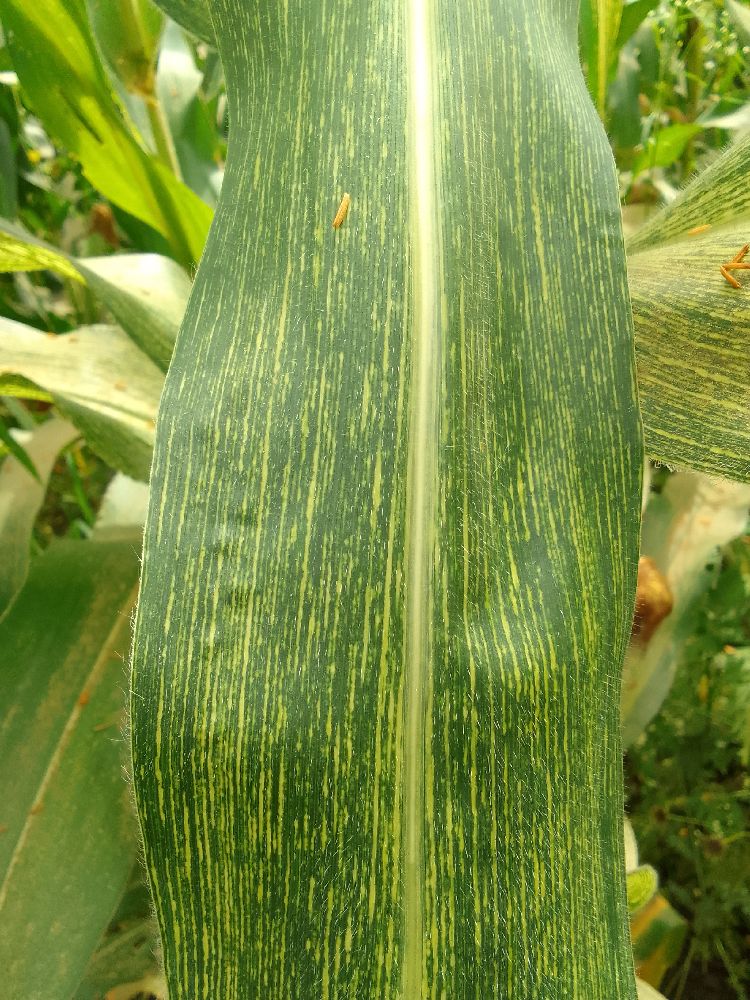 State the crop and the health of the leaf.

maize, maize streak virus
